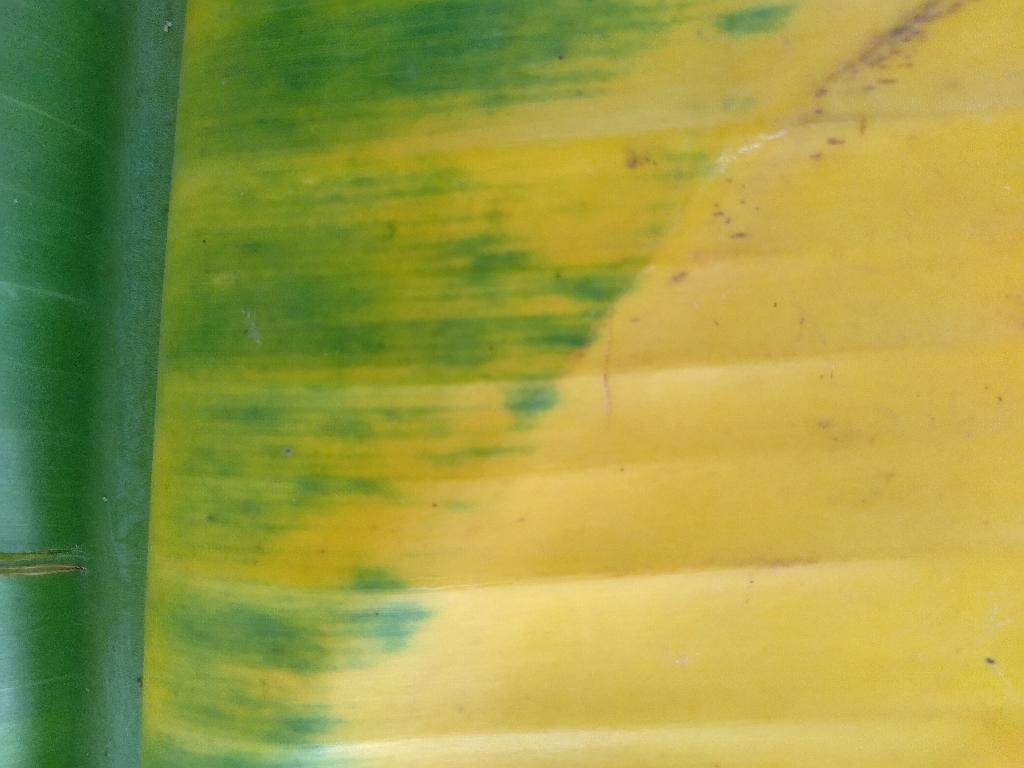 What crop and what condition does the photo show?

banana, fusarium wilt race 1
